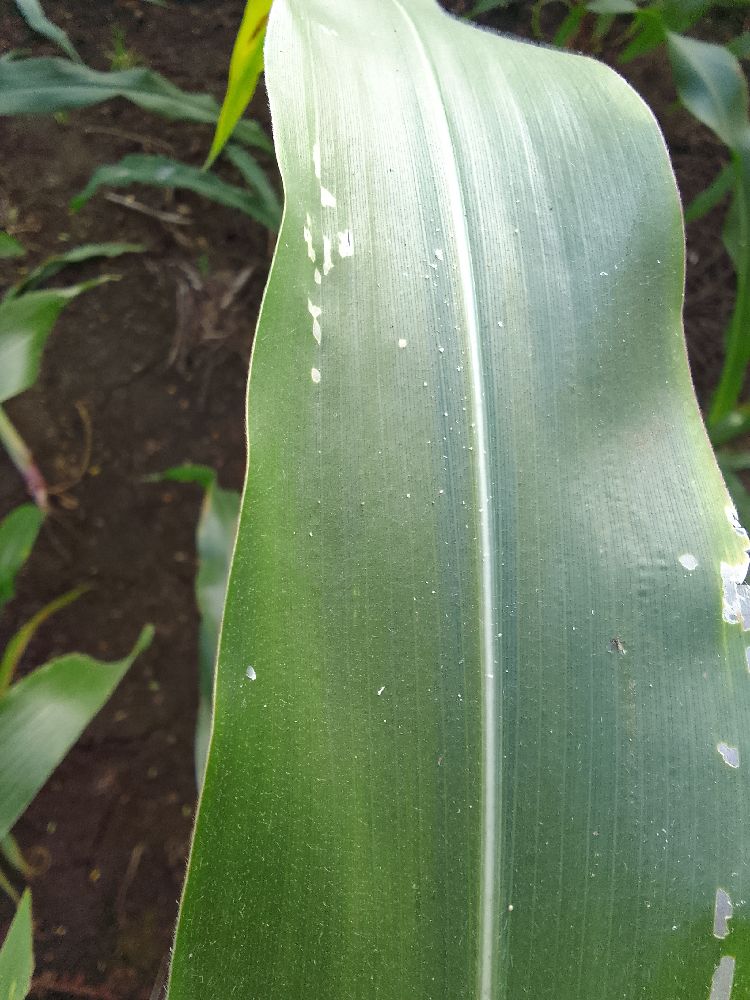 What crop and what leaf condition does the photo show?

maize, healthy
